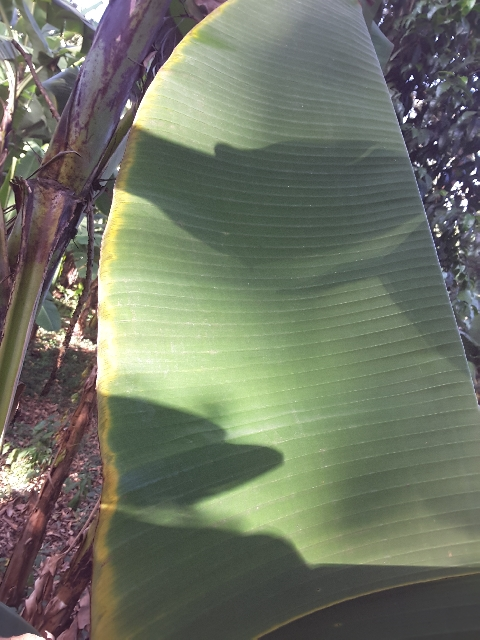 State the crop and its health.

banana, fusarium wilt race 1
